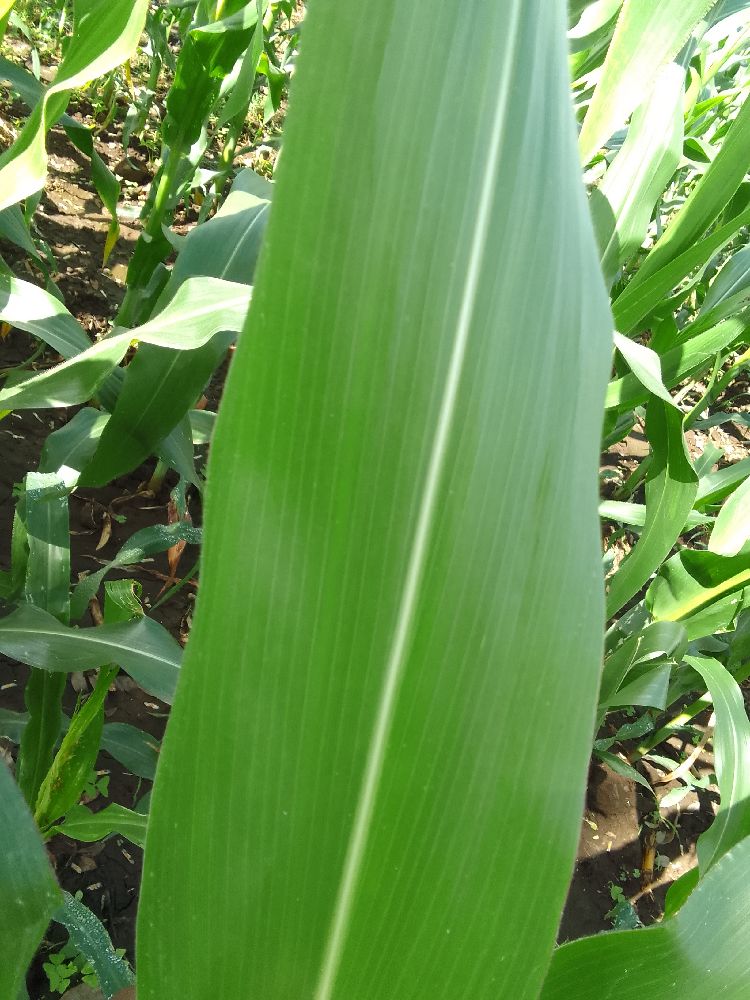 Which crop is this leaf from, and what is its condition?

maize, healthy
